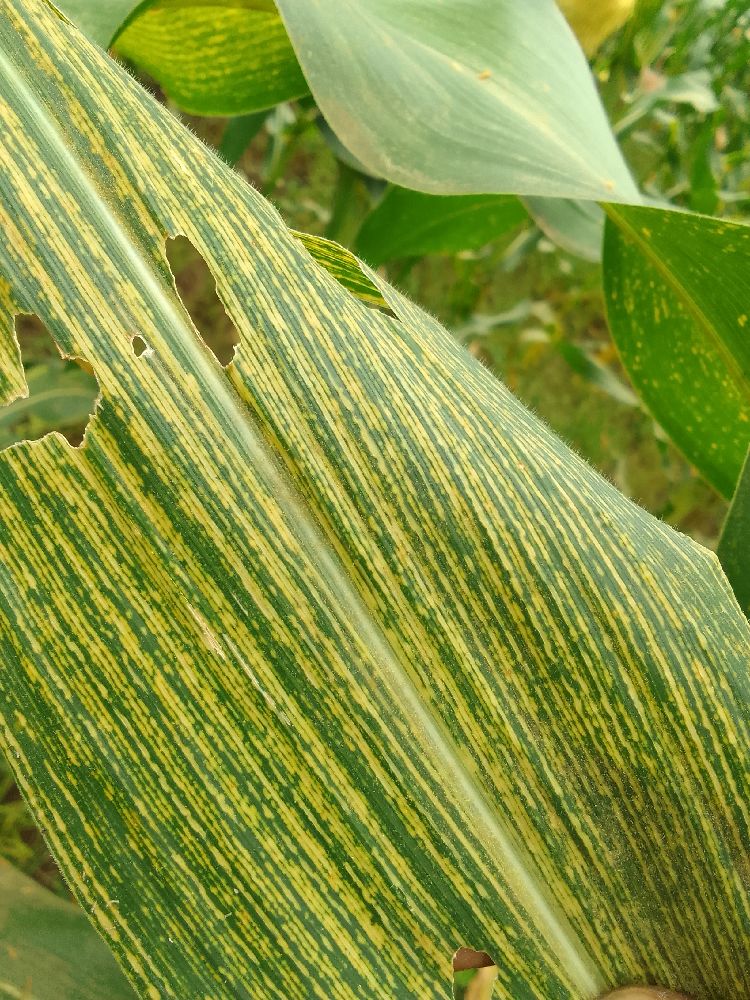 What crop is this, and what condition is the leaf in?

maize, maize streak virus
